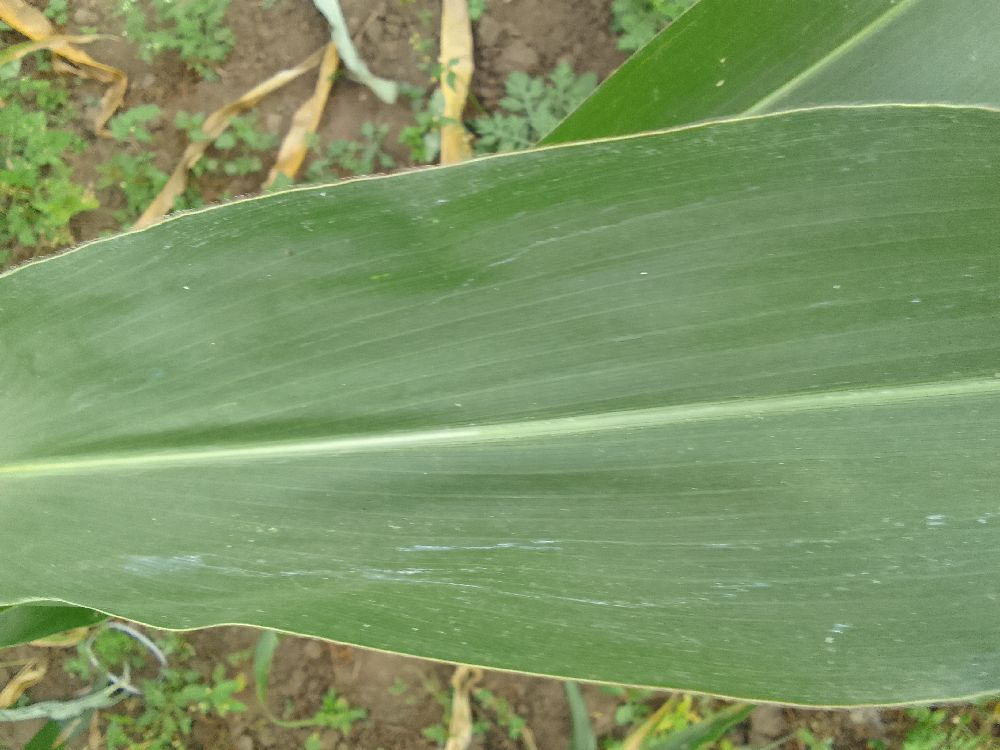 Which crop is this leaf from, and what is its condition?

maize, healthy
